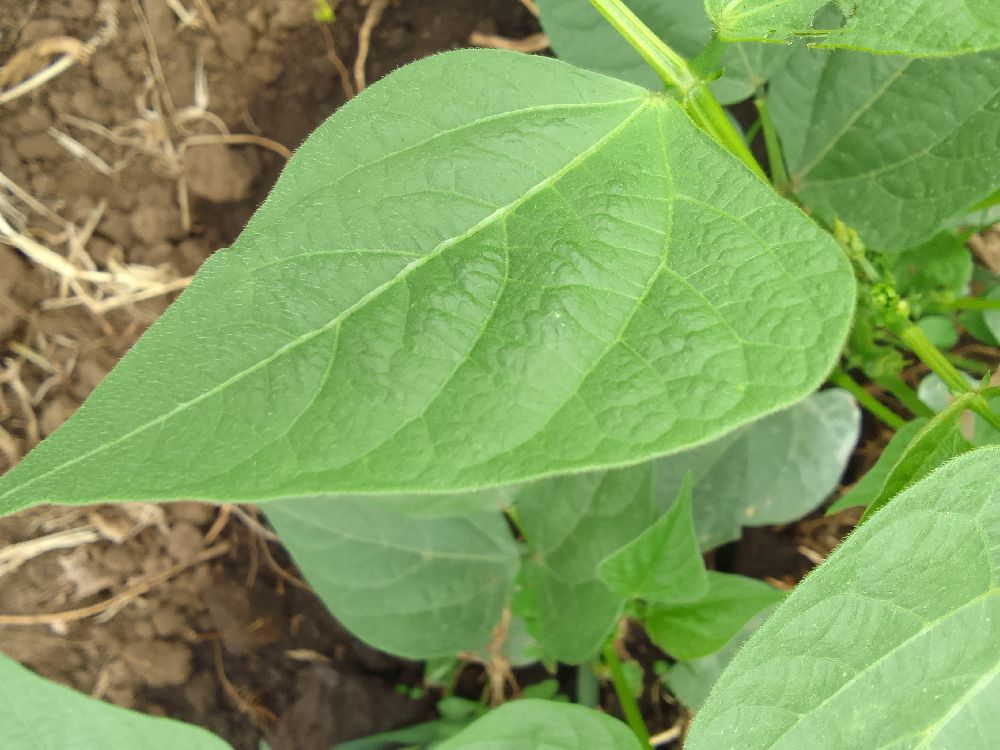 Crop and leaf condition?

common bean, healthy
